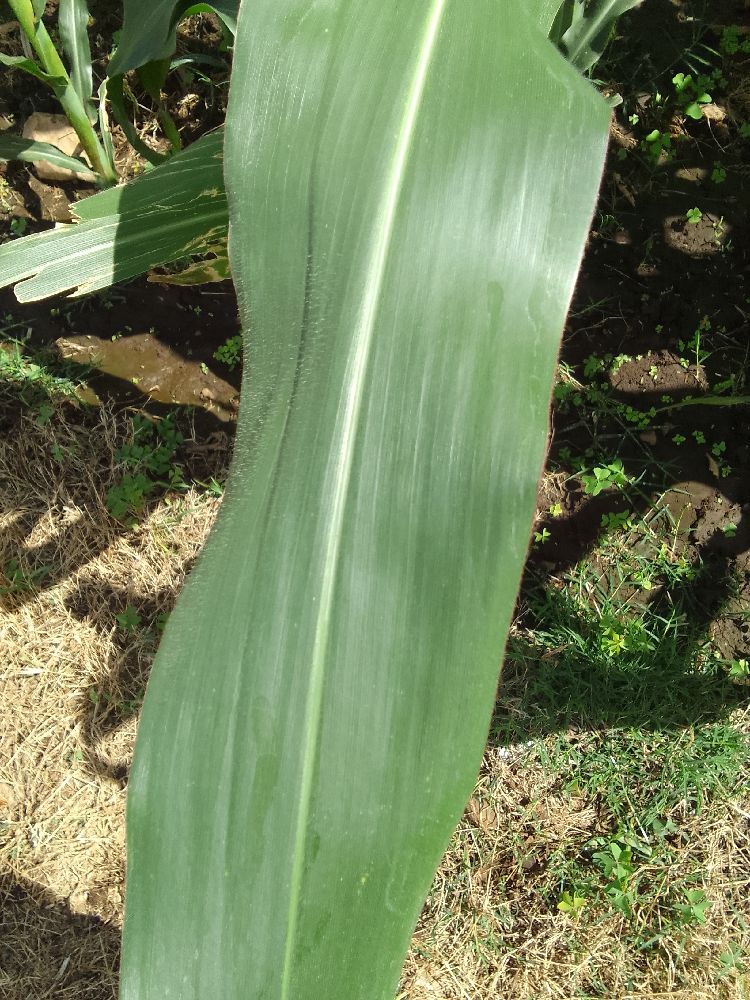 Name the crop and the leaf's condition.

maize, healthy
